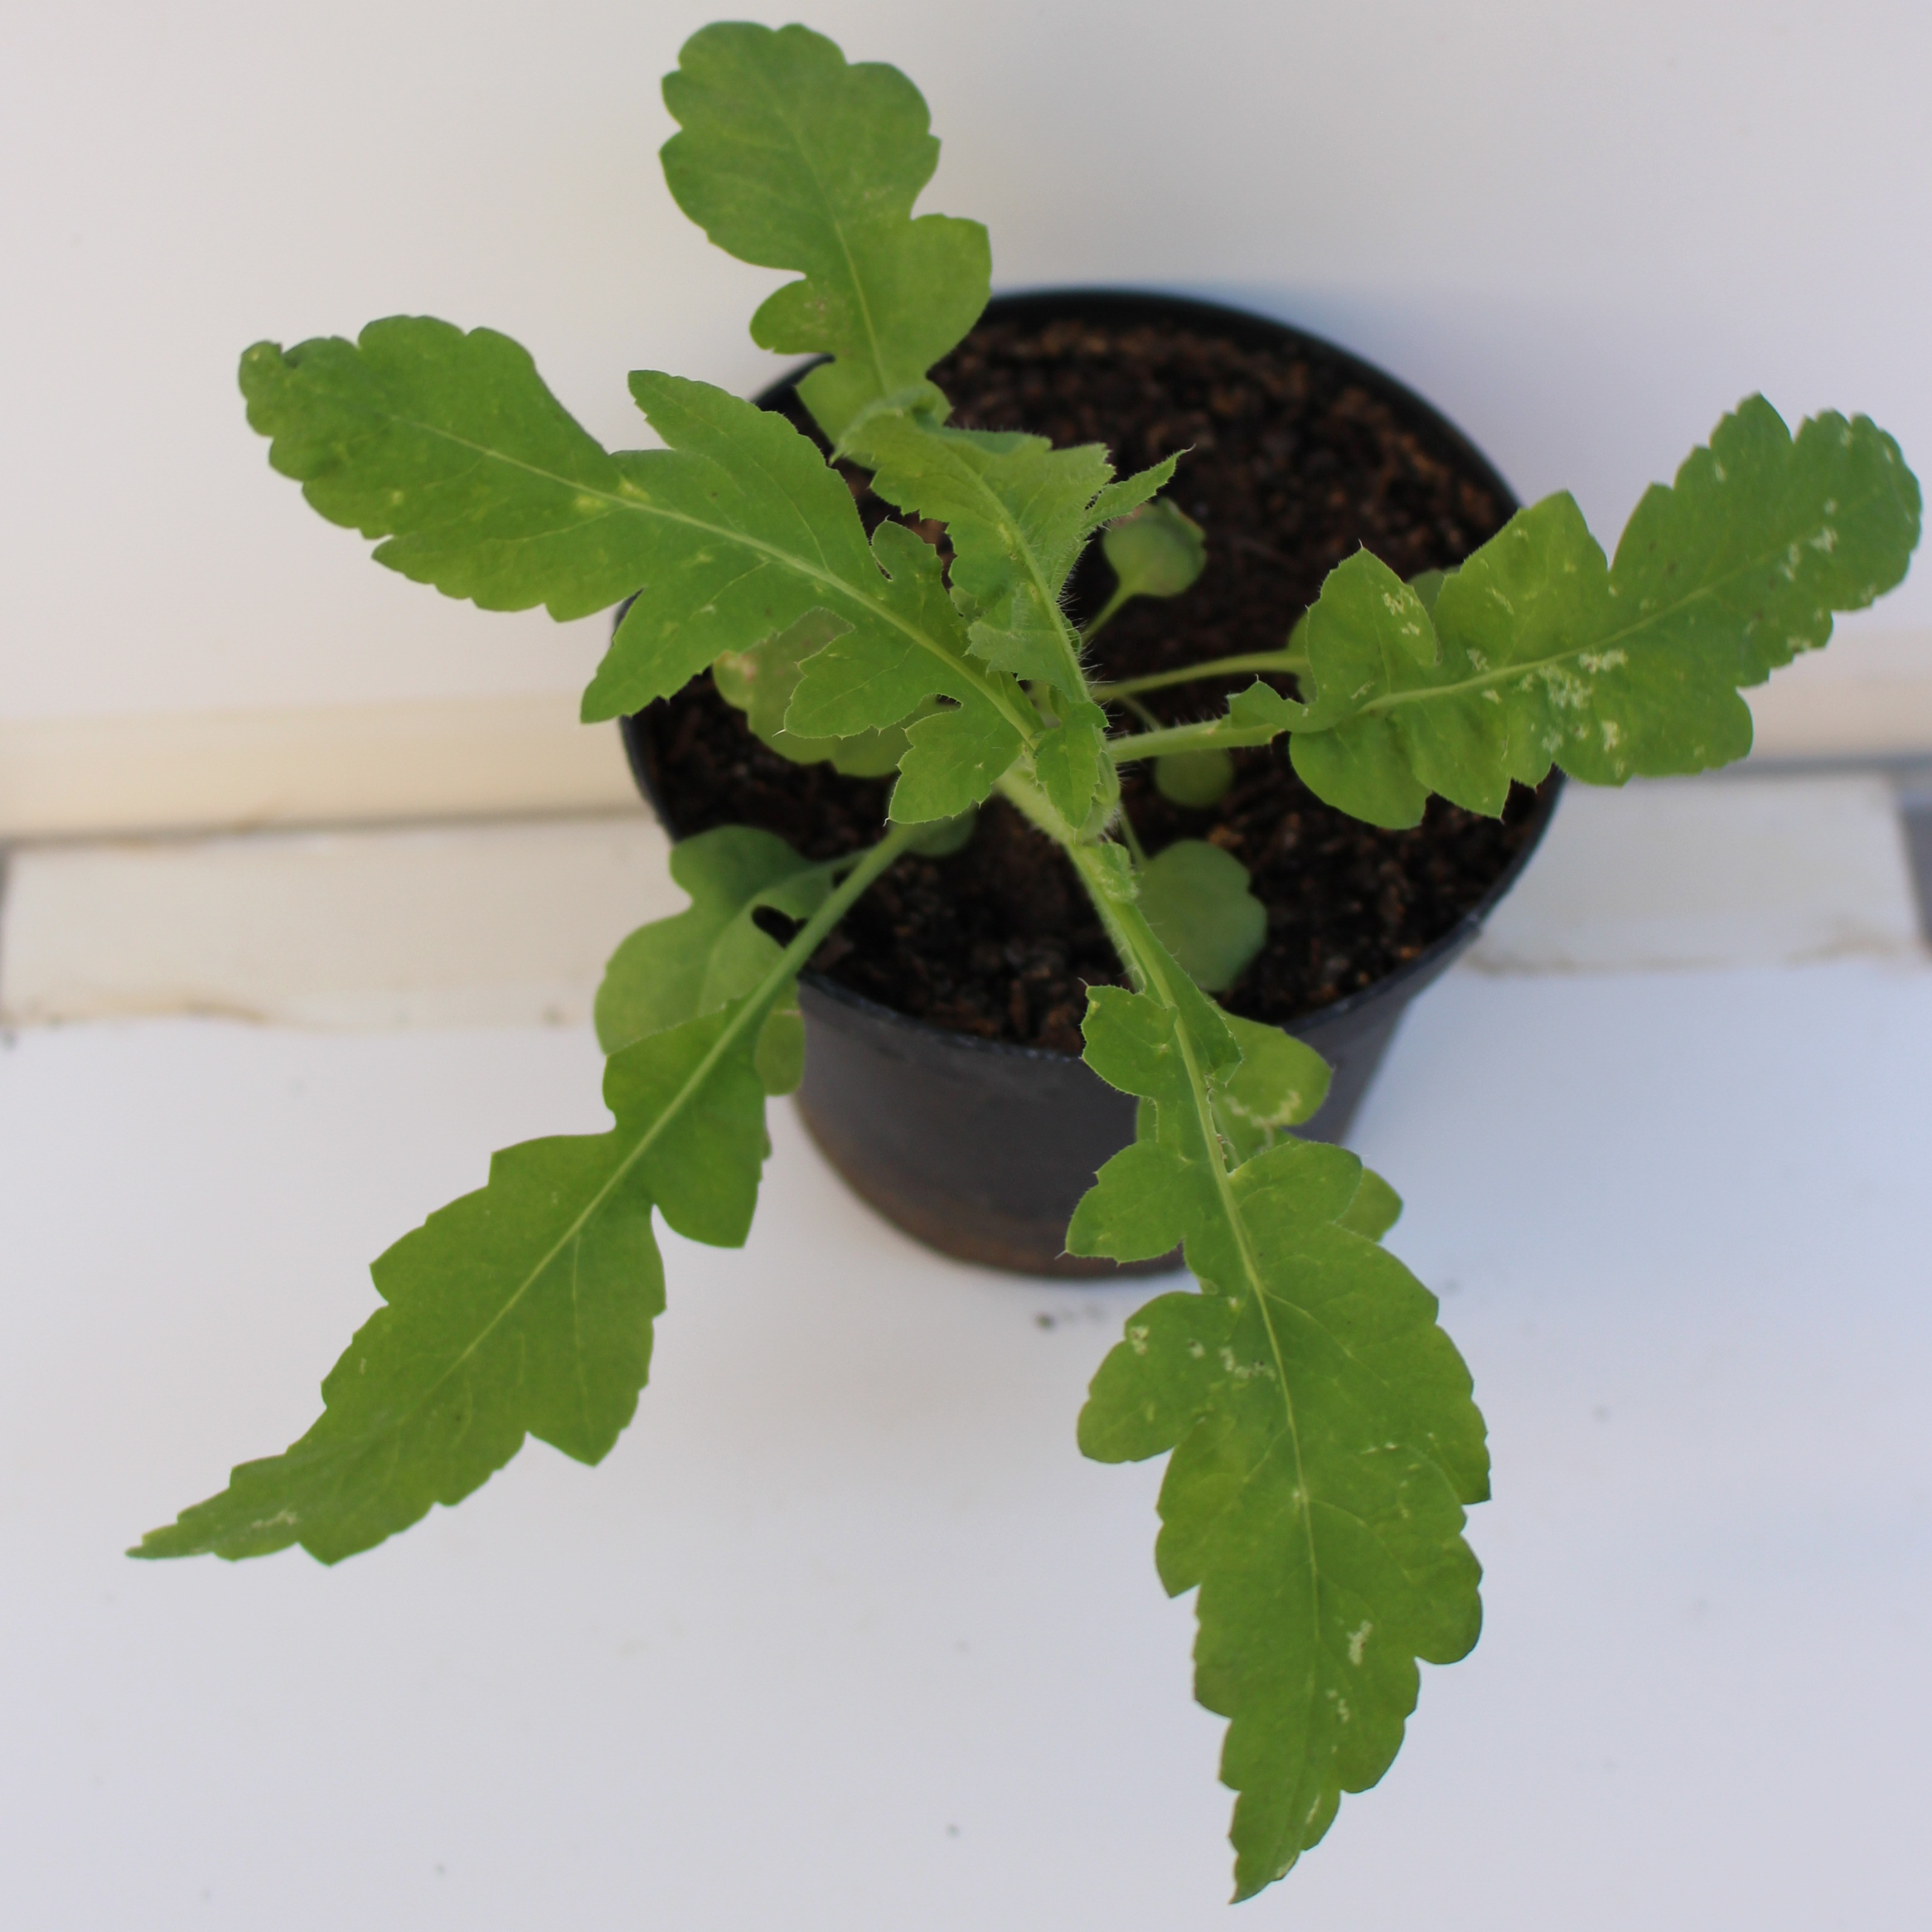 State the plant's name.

Papaver rhoeas
